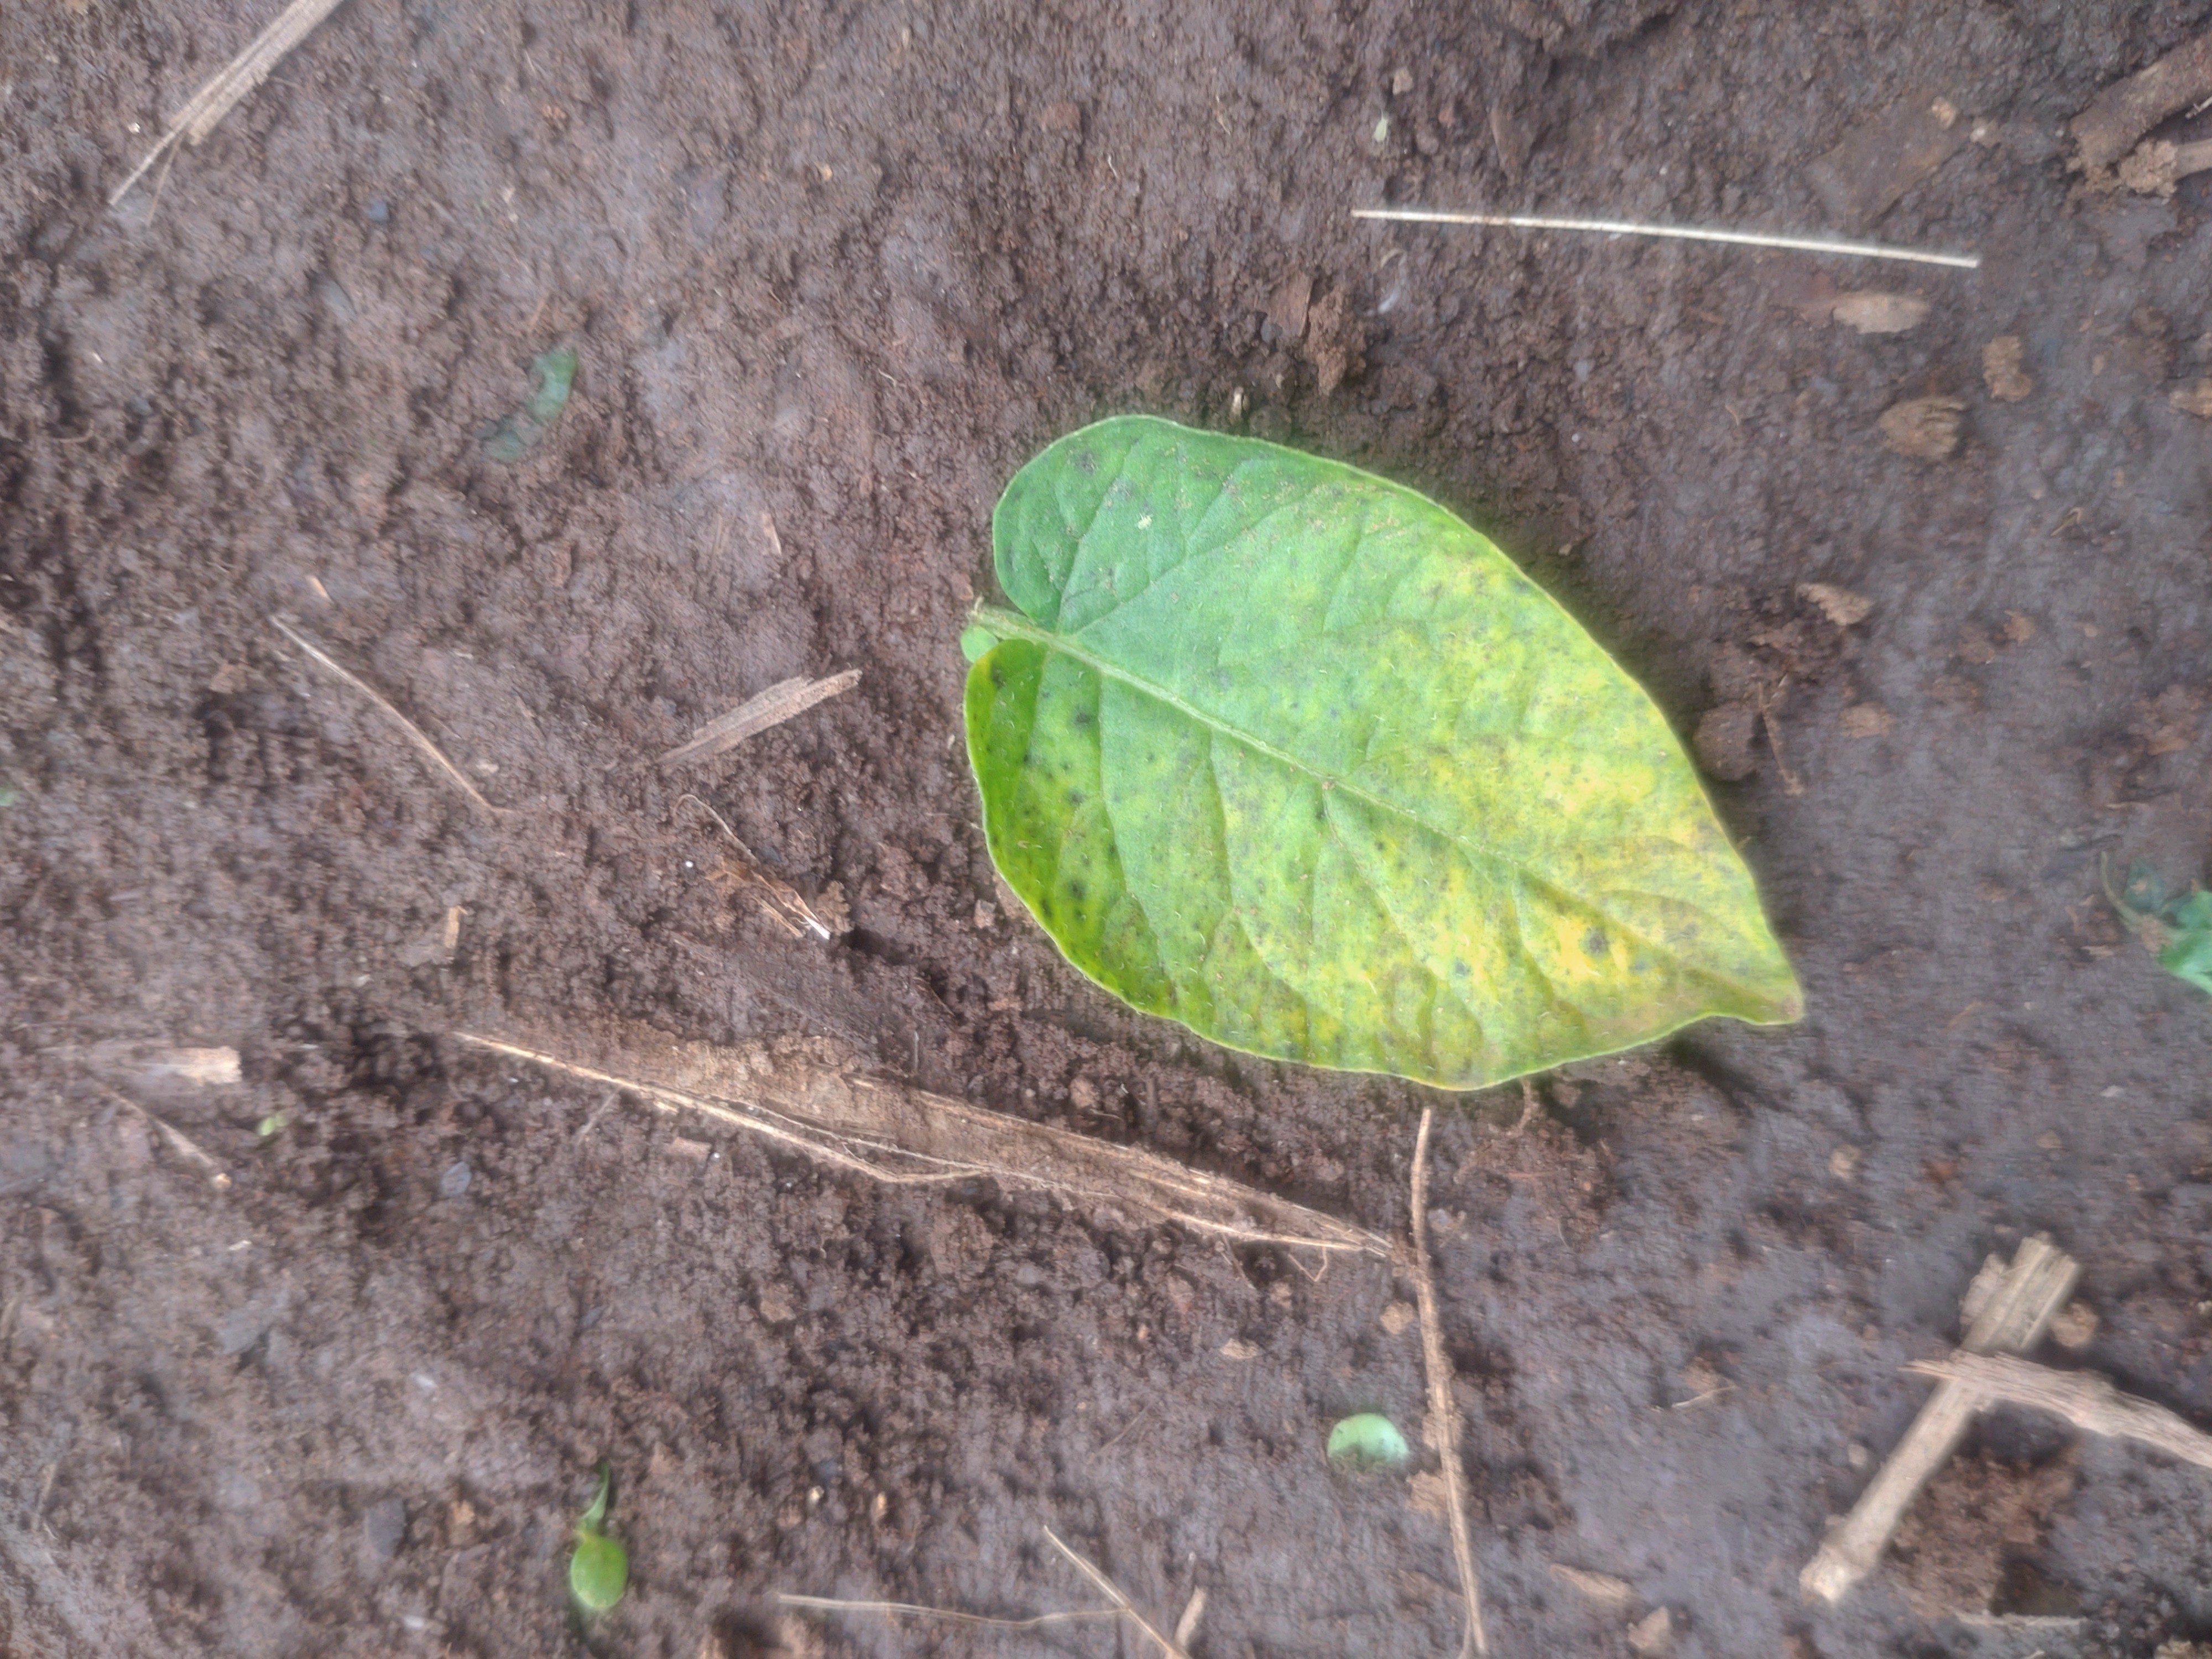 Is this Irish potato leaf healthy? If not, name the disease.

late blight
